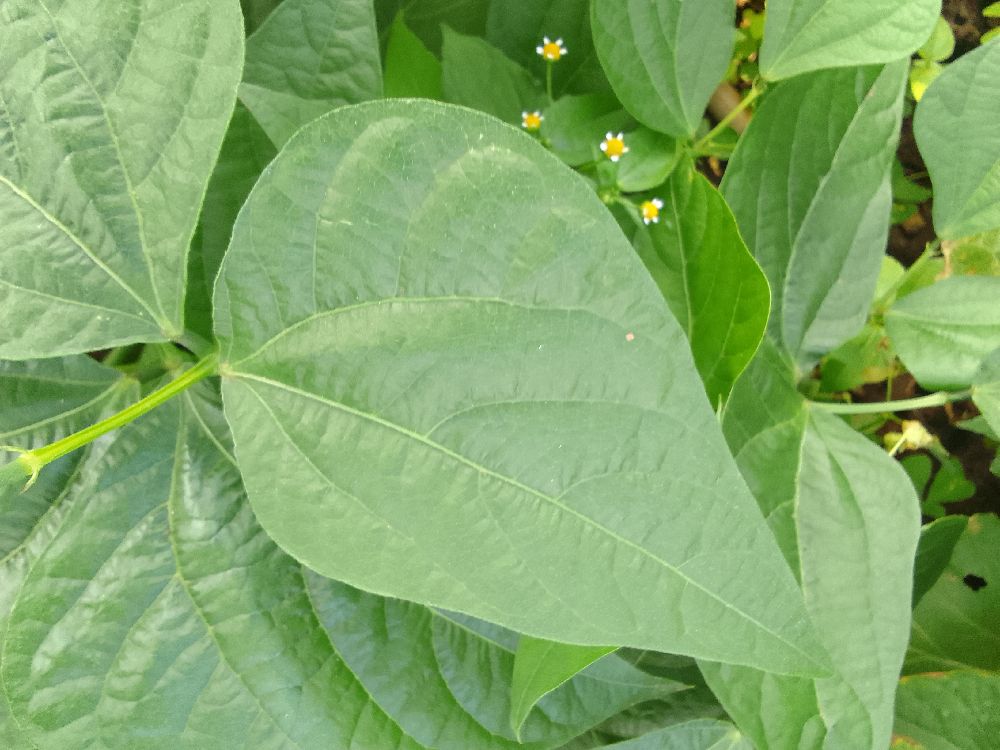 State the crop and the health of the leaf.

common bean, healthy
